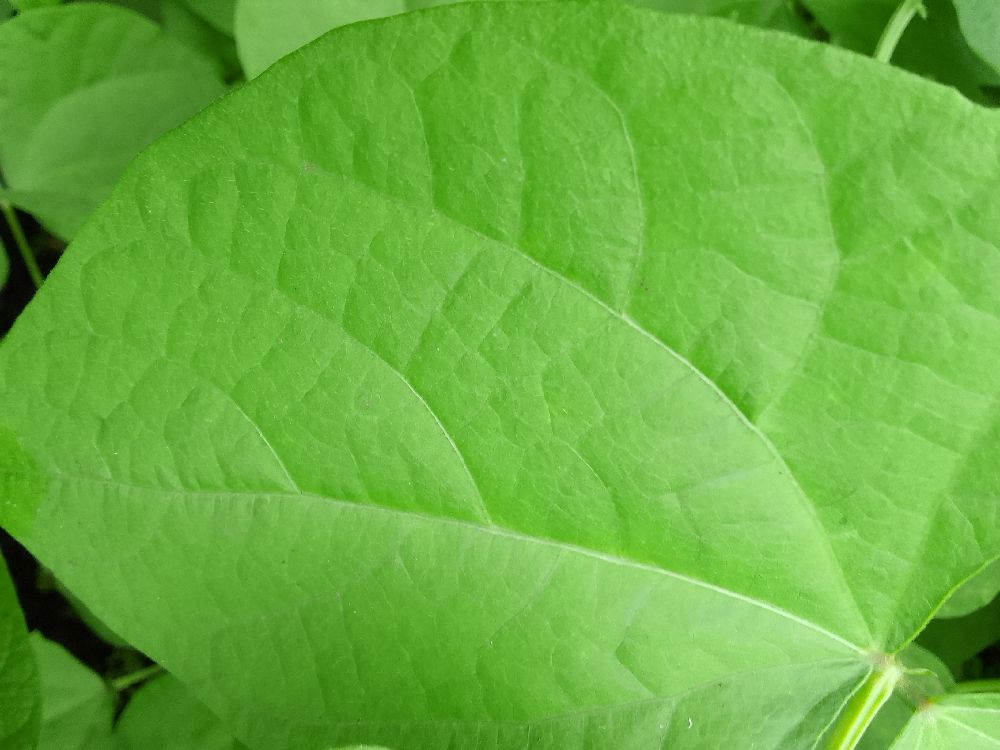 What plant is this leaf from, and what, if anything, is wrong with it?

maize, healthy
